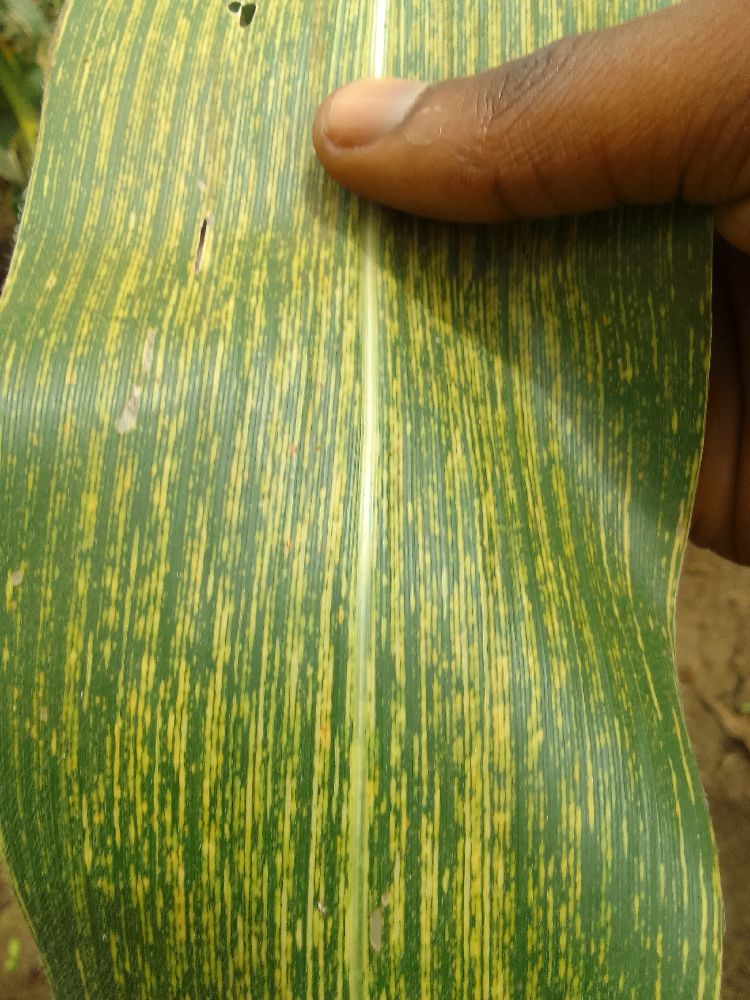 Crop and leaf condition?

maize, maize streak virus
